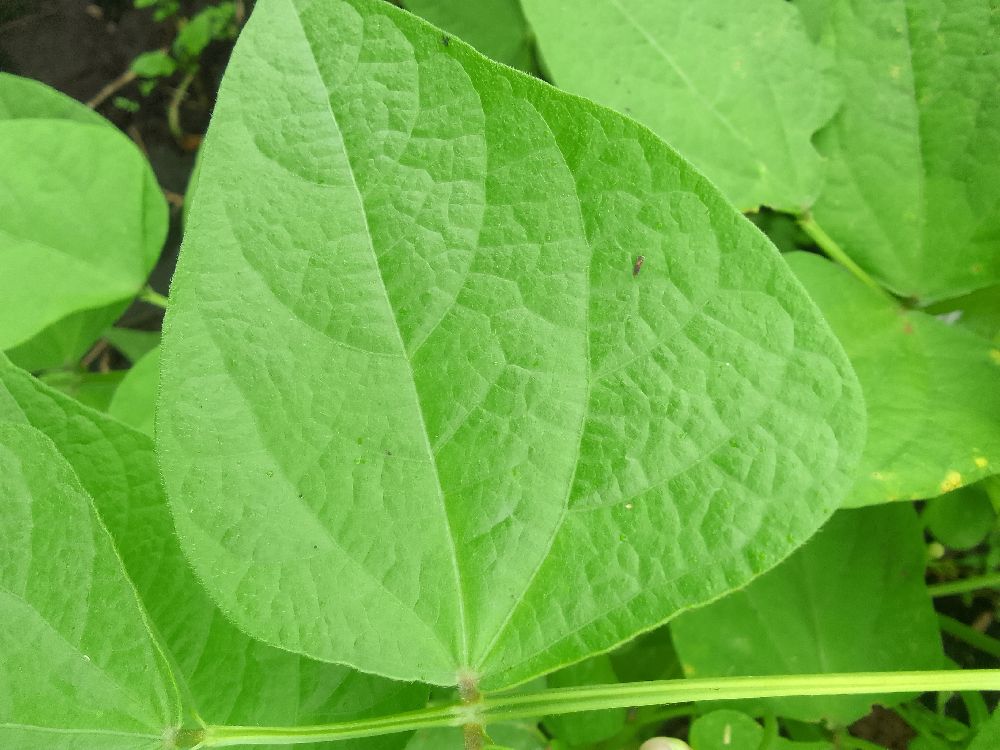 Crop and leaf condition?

common bean, healthy
